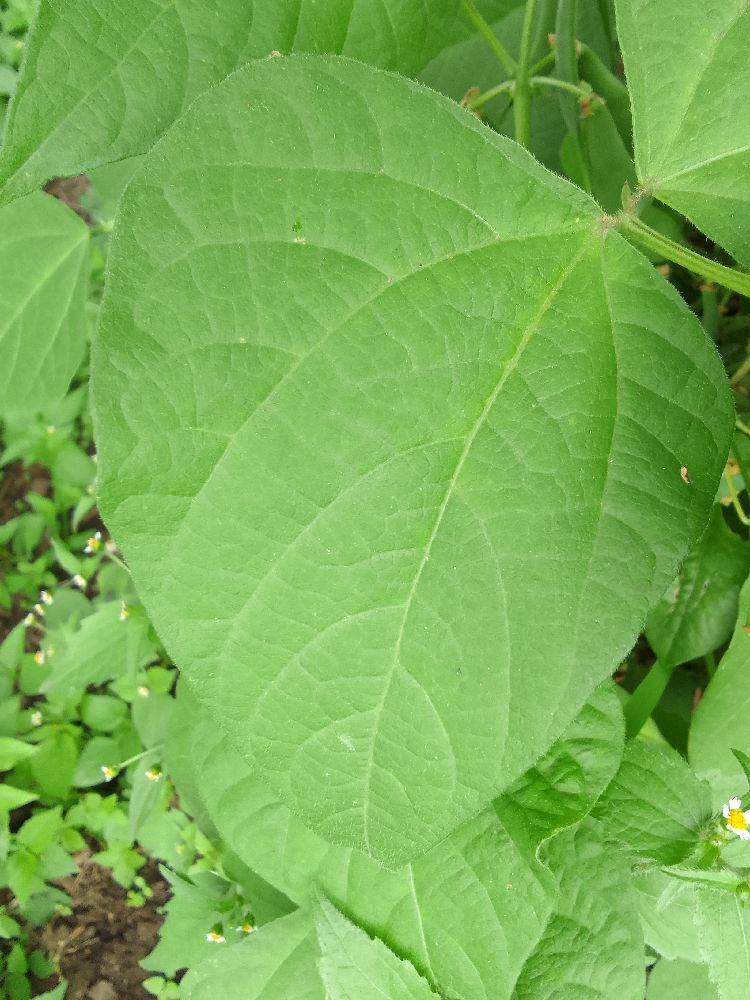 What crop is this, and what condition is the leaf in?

common bean, healthy
